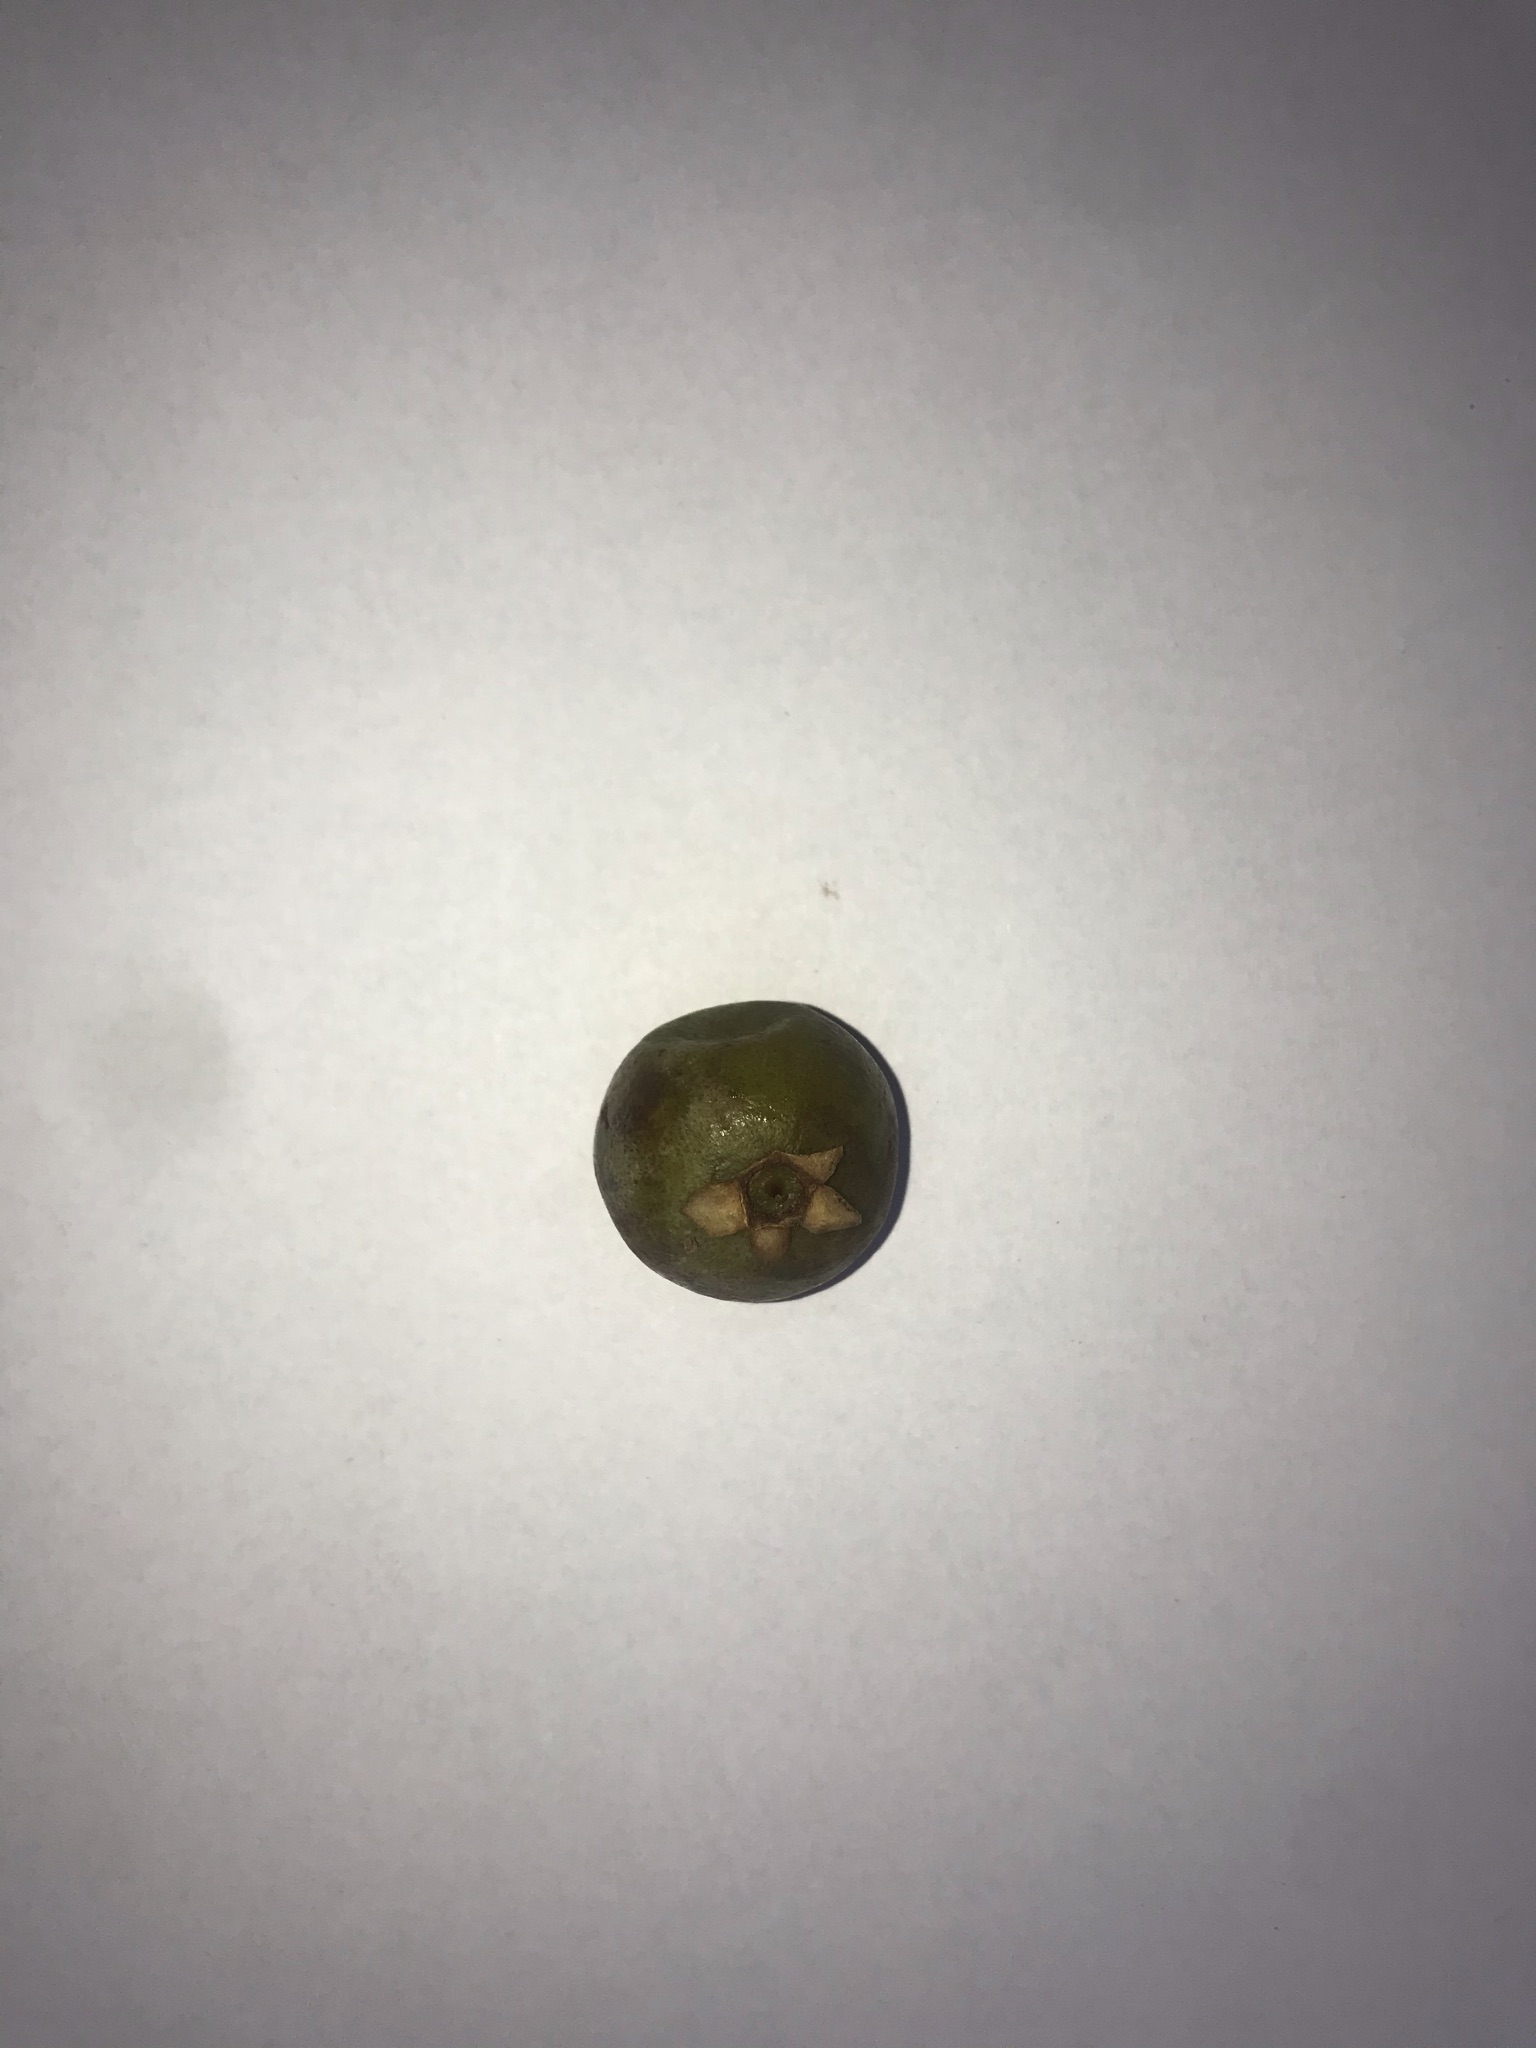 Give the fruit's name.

gabiroba
